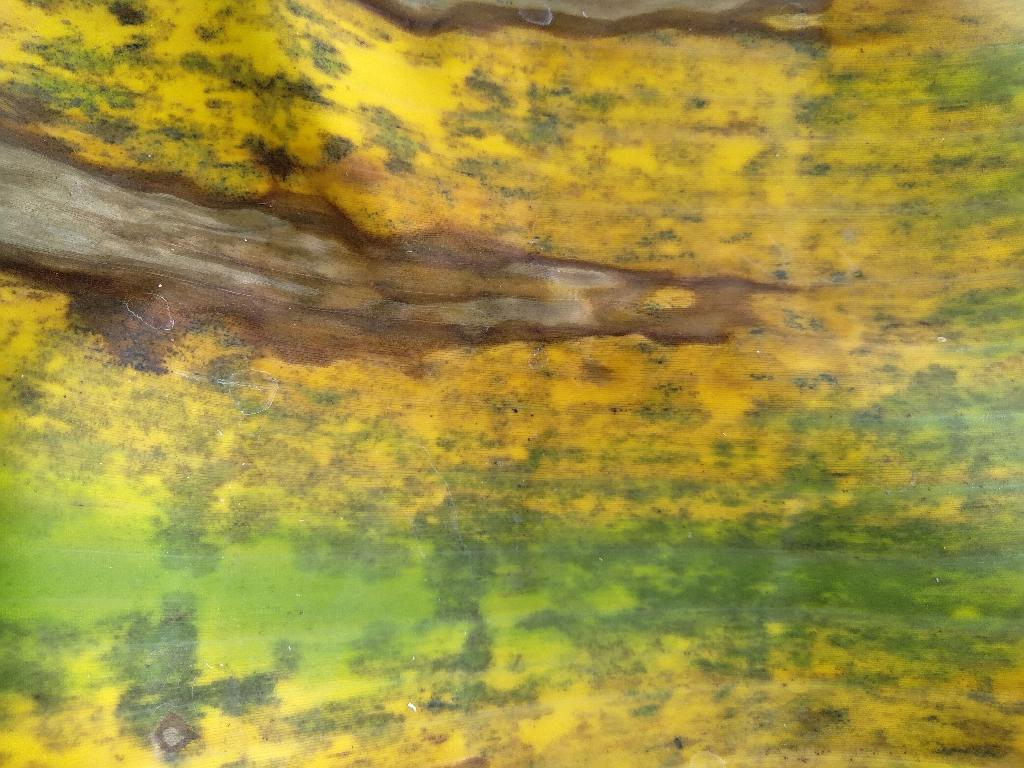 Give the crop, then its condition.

banana, black sigatoka
